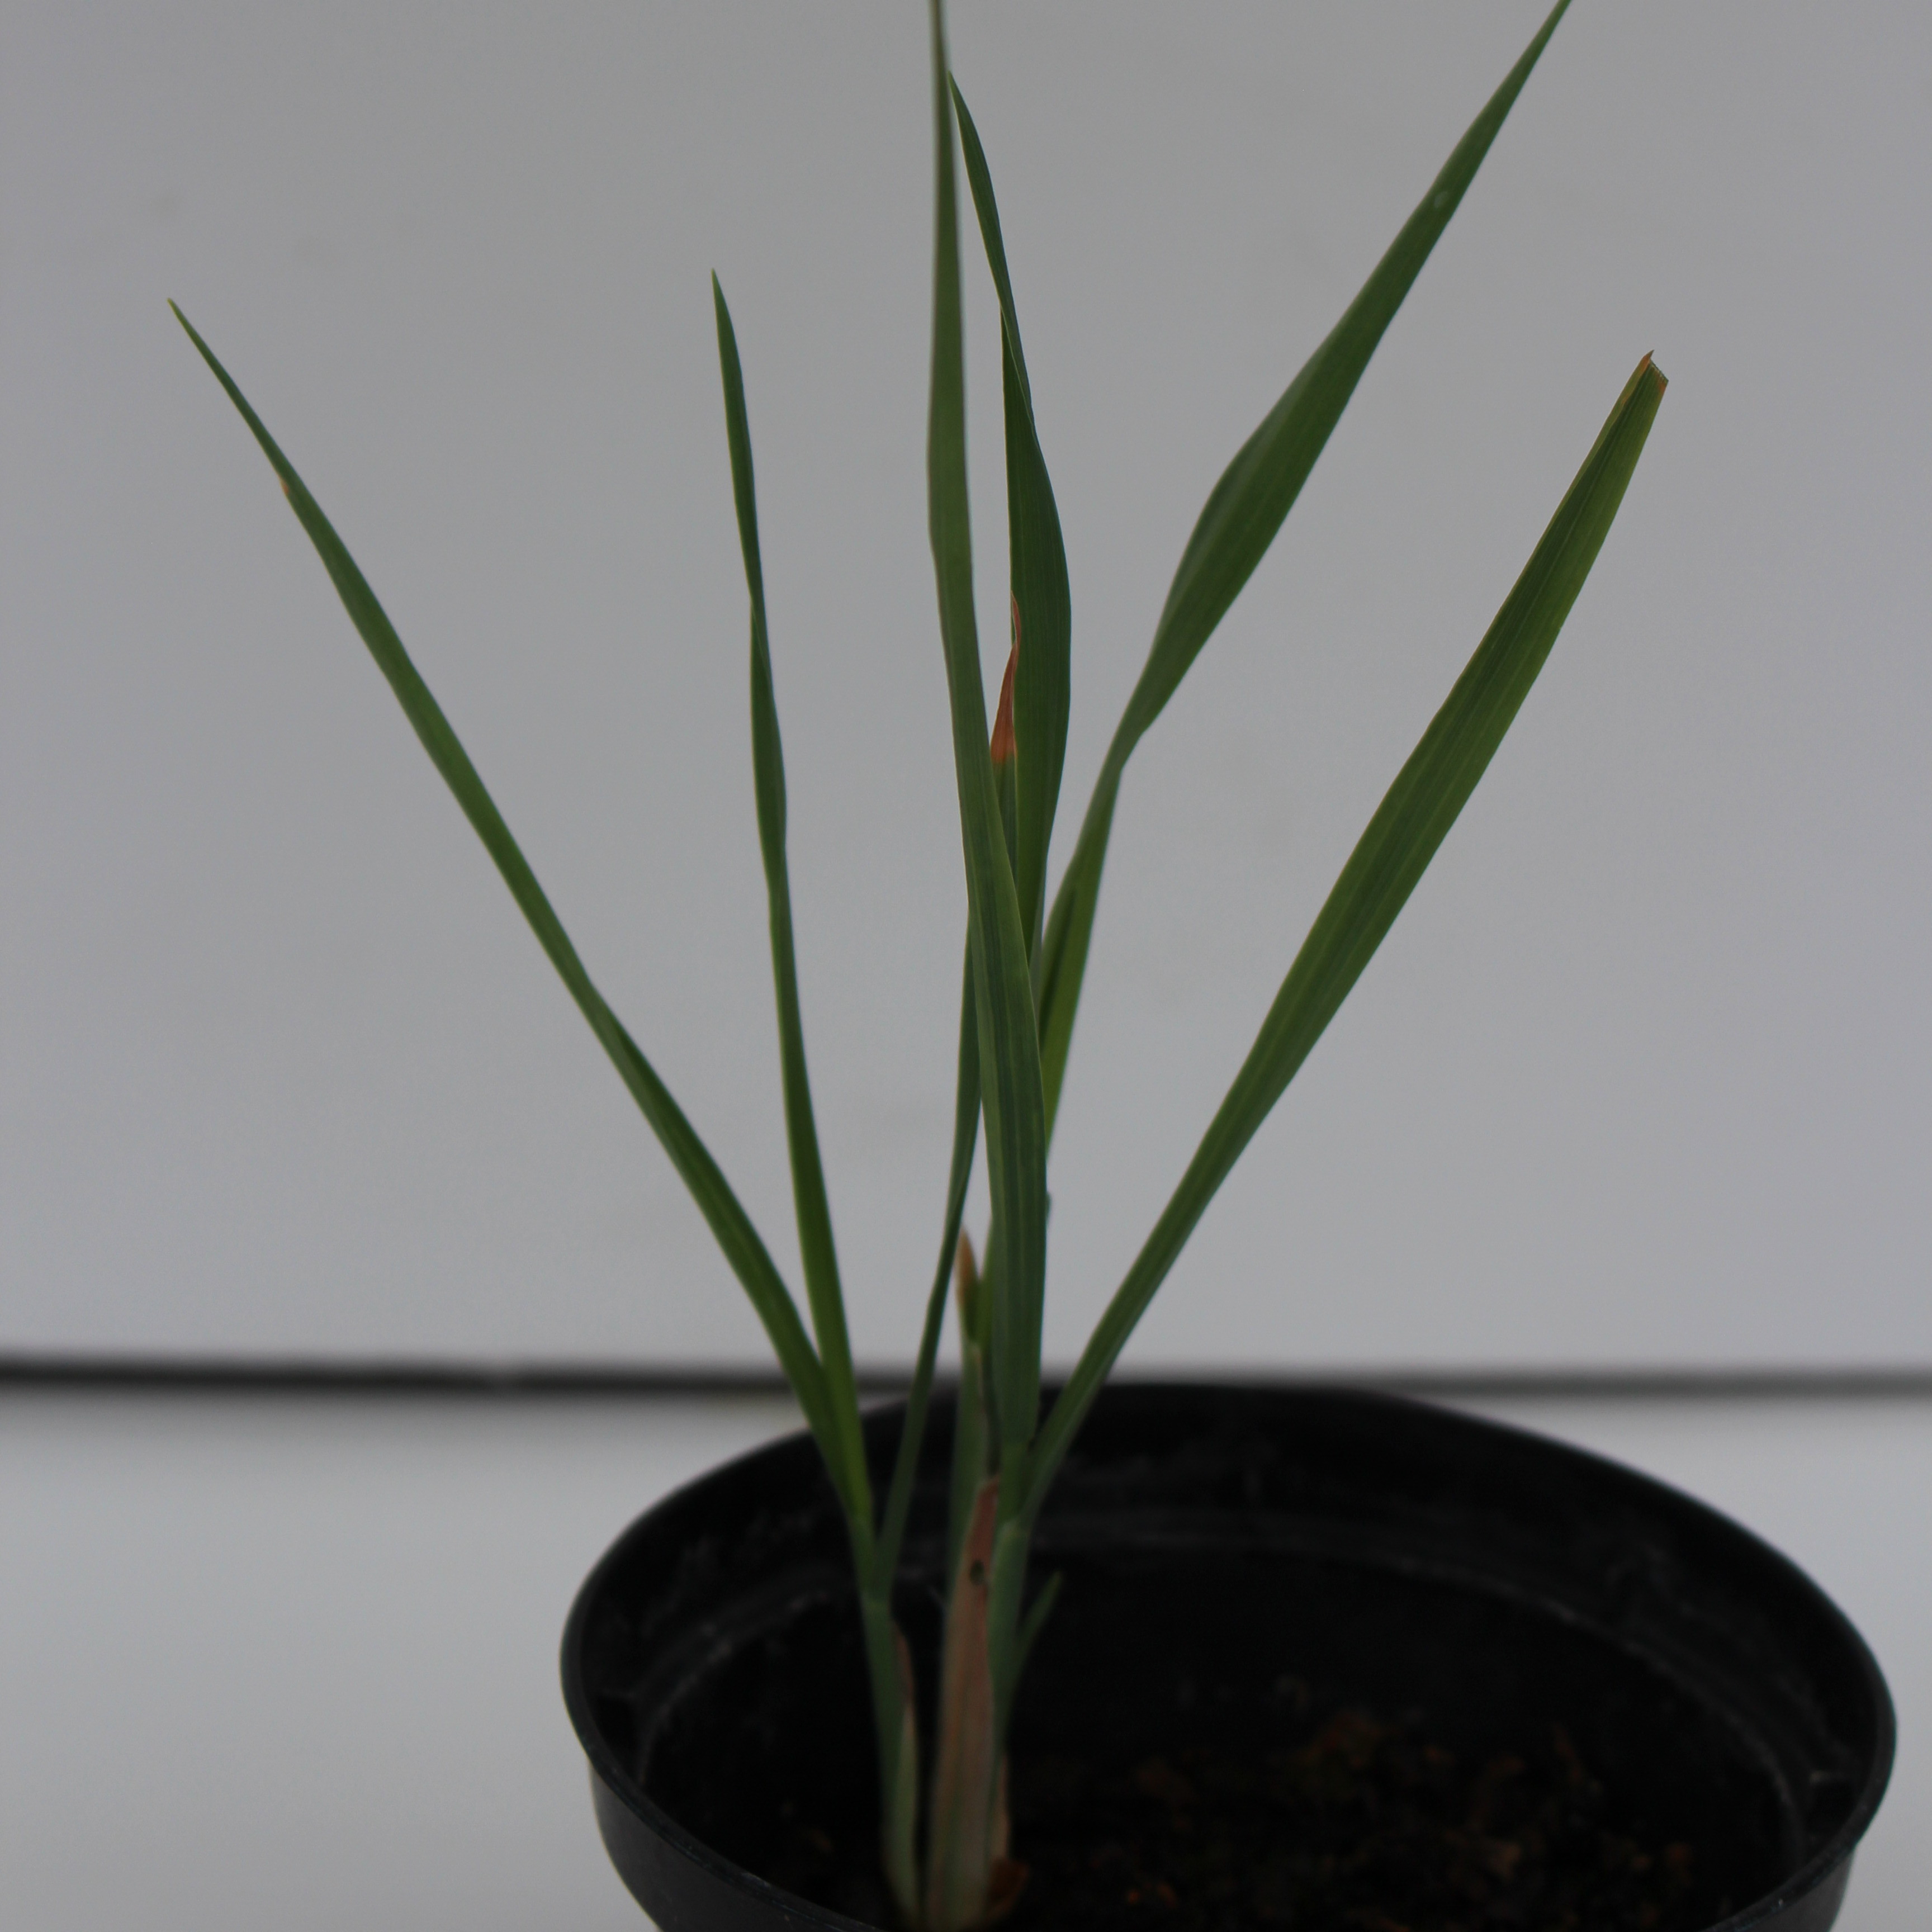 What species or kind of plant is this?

Avena sterilis
